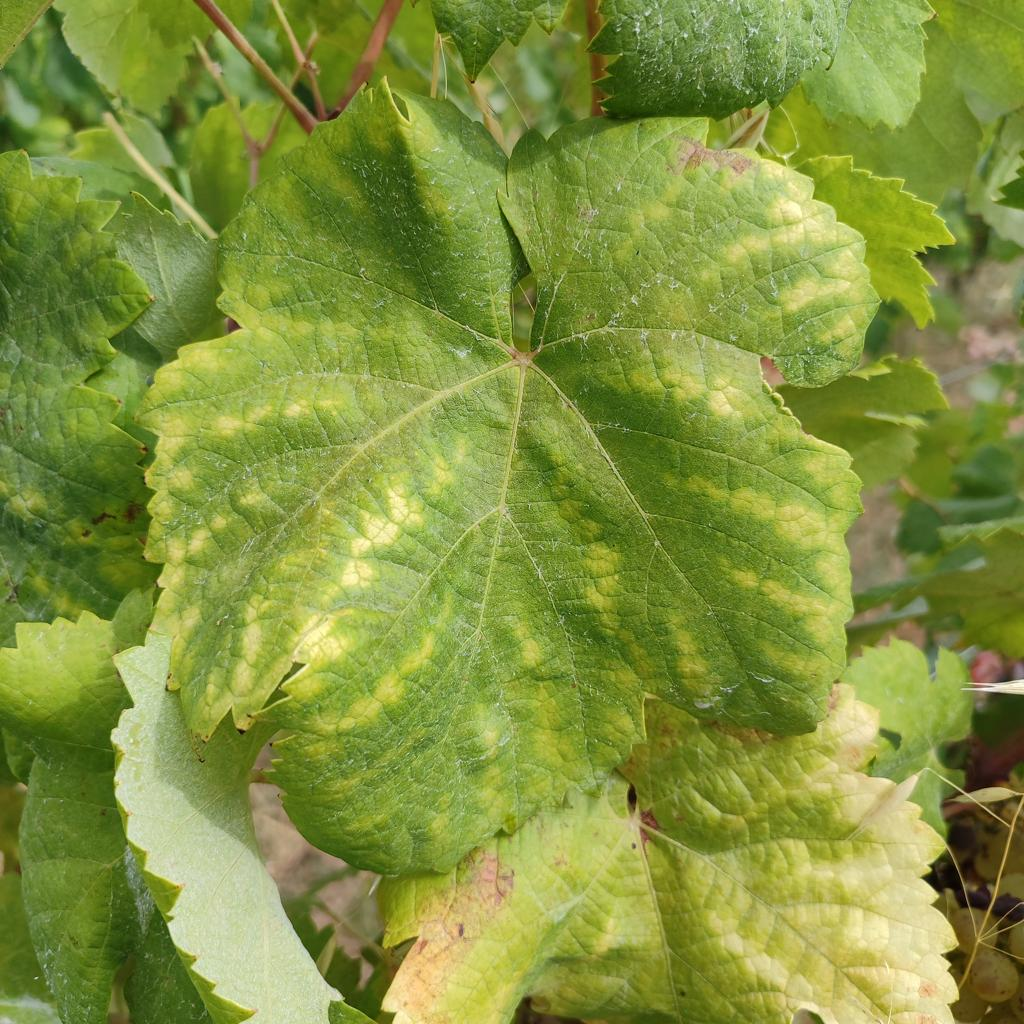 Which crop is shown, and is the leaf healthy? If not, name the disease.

grapevine, esca complex
